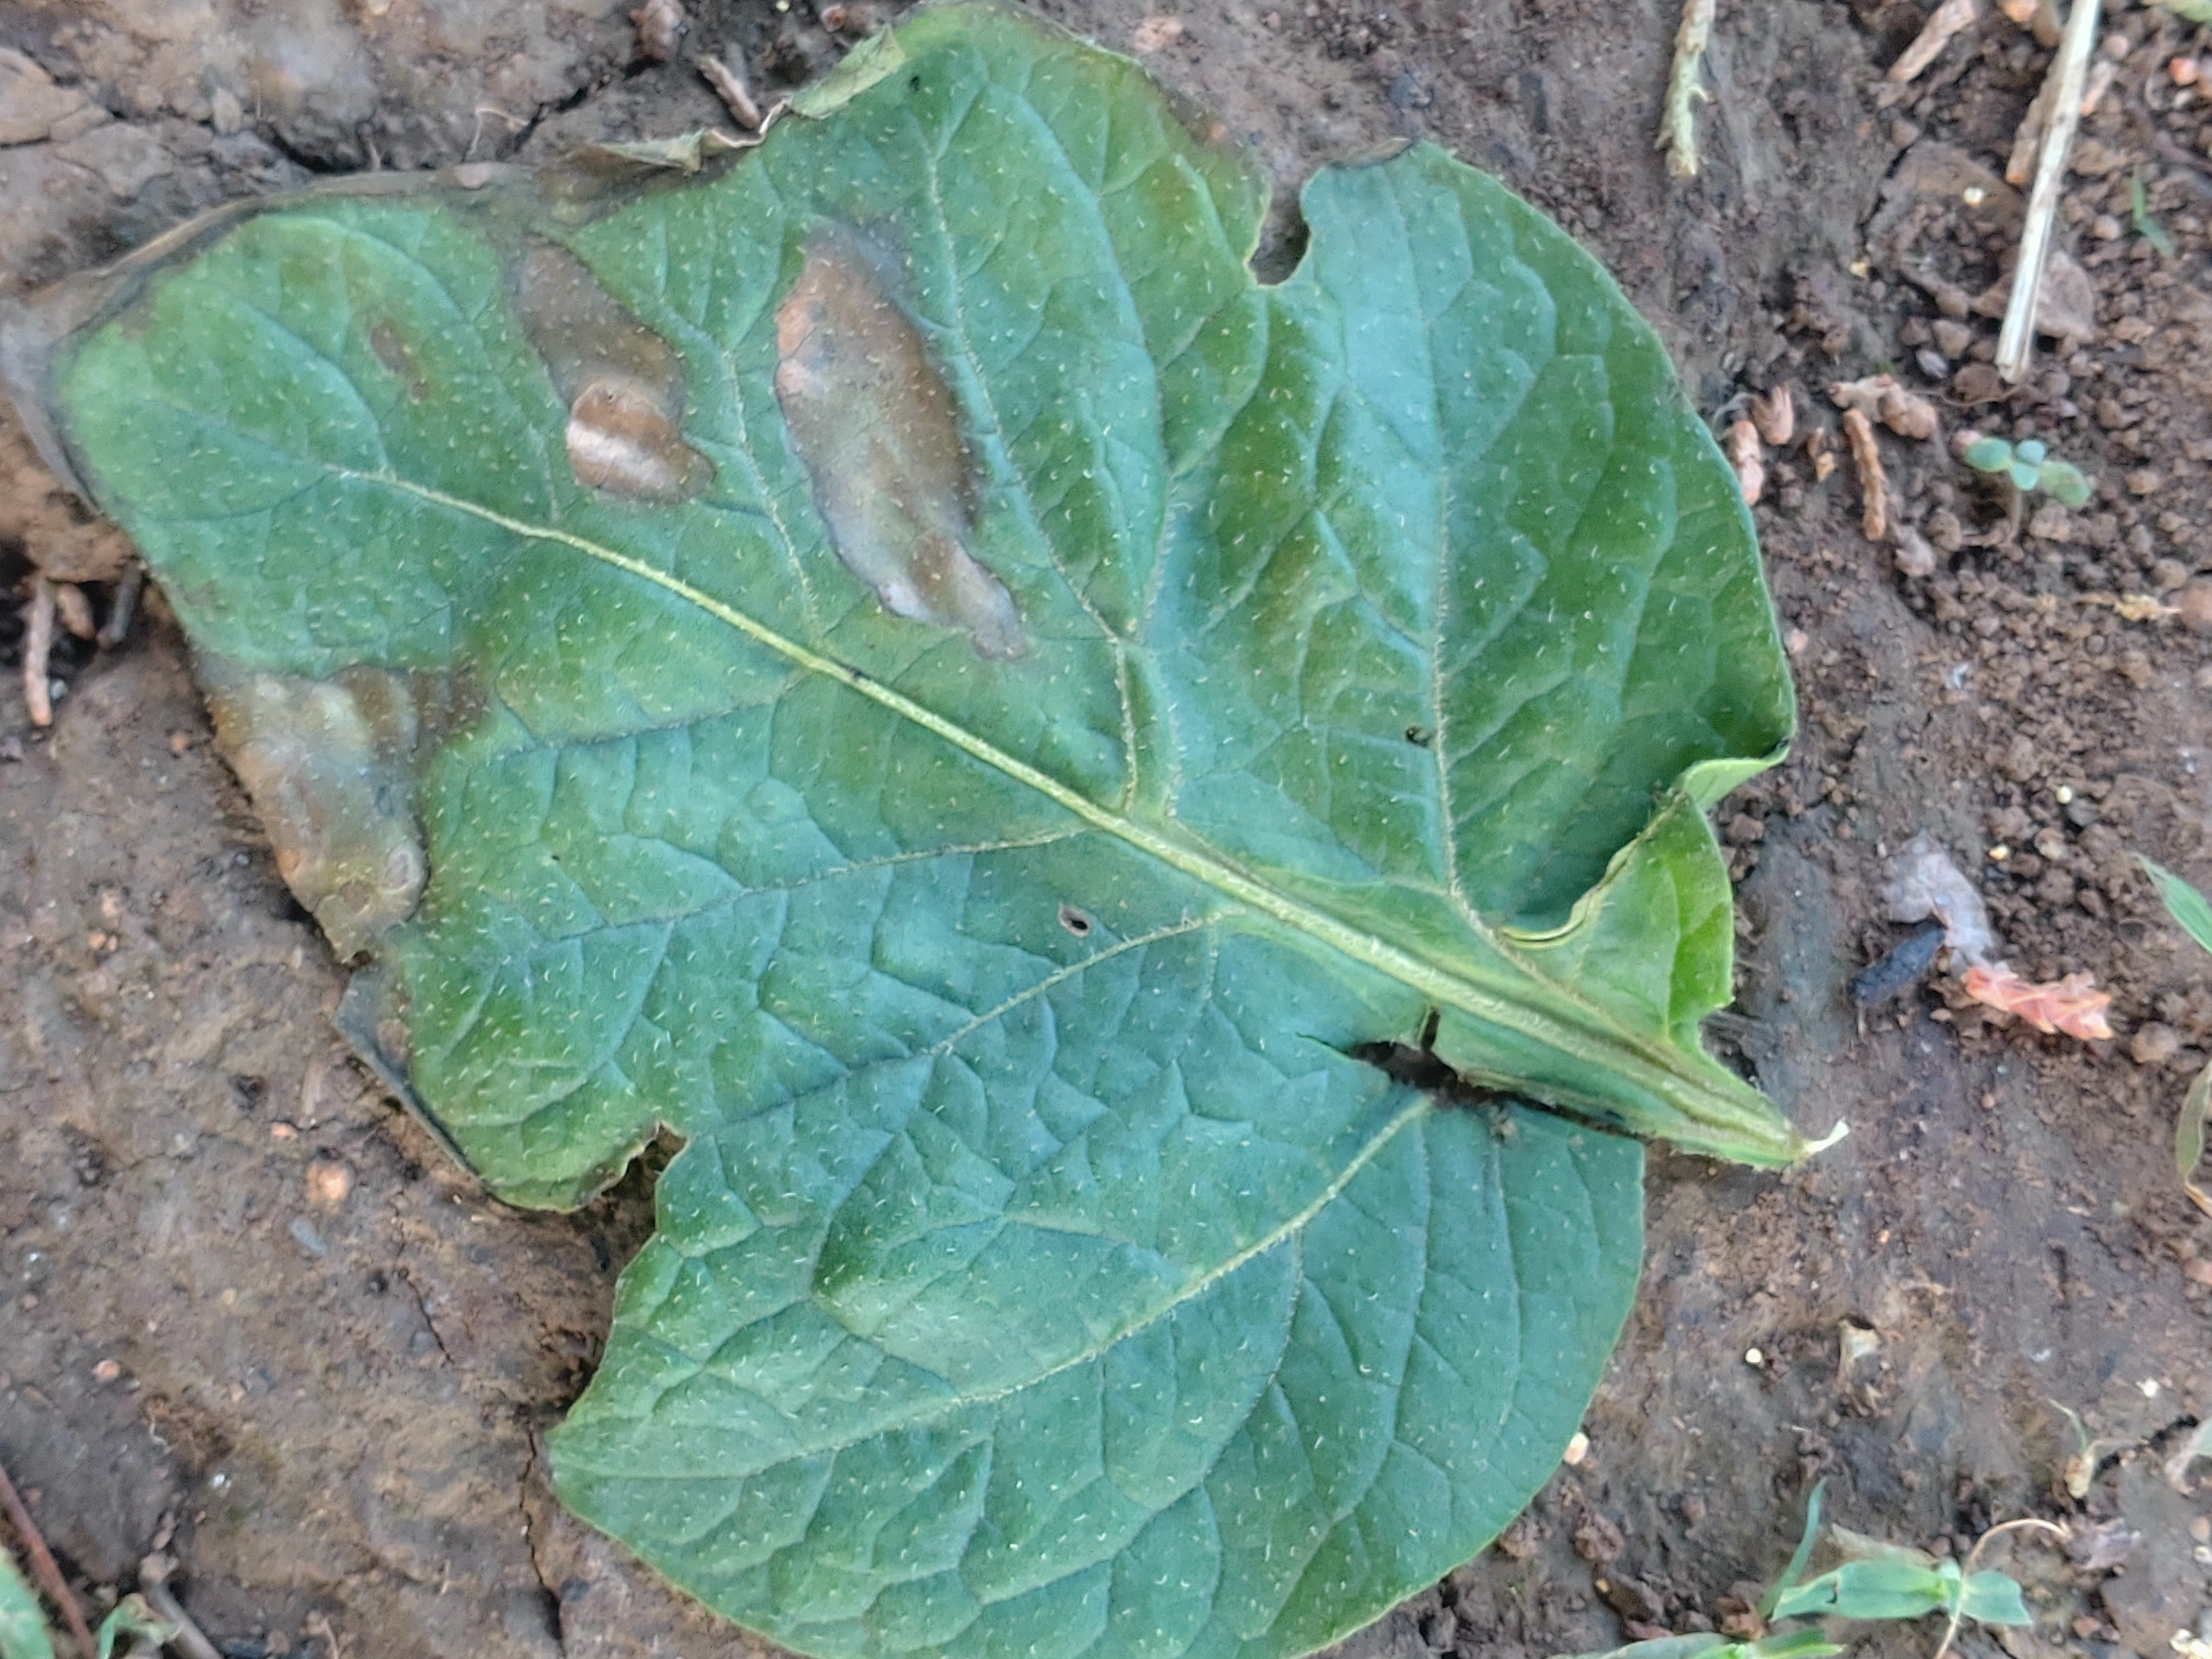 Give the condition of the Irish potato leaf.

early blight
